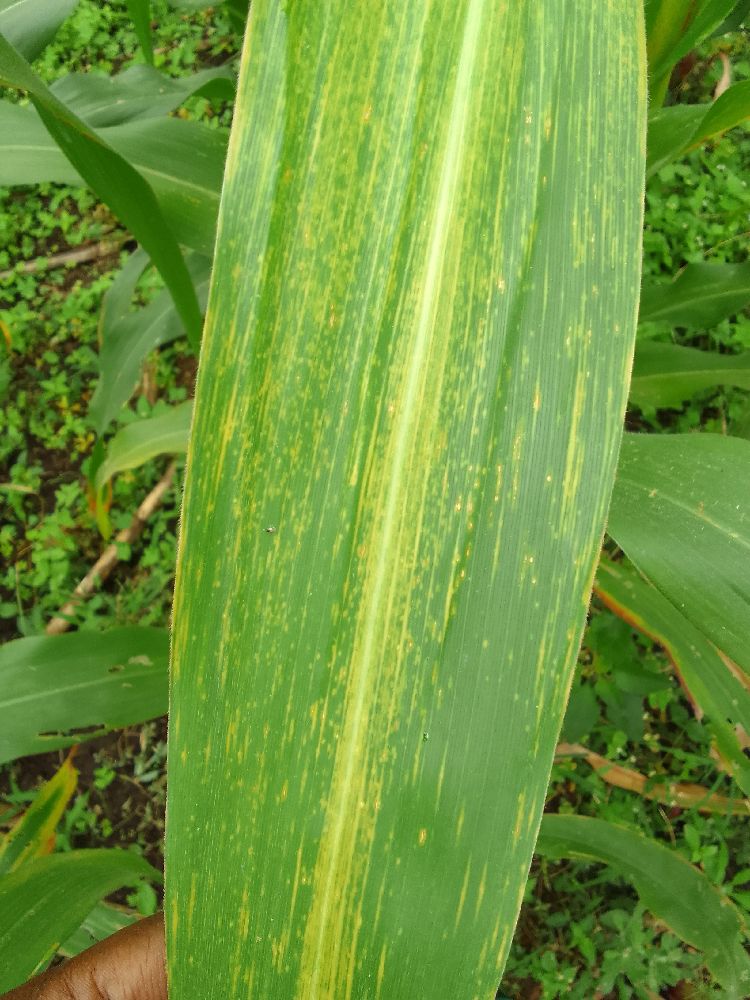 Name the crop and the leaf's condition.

maize, maize lethal necrosis
